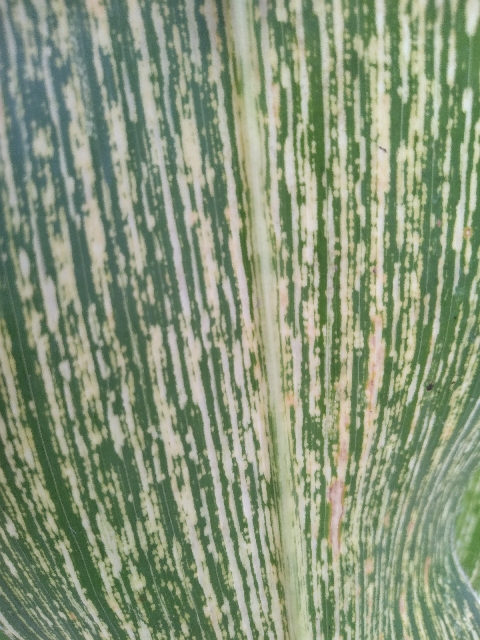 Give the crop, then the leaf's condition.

maize, maize streak virus
